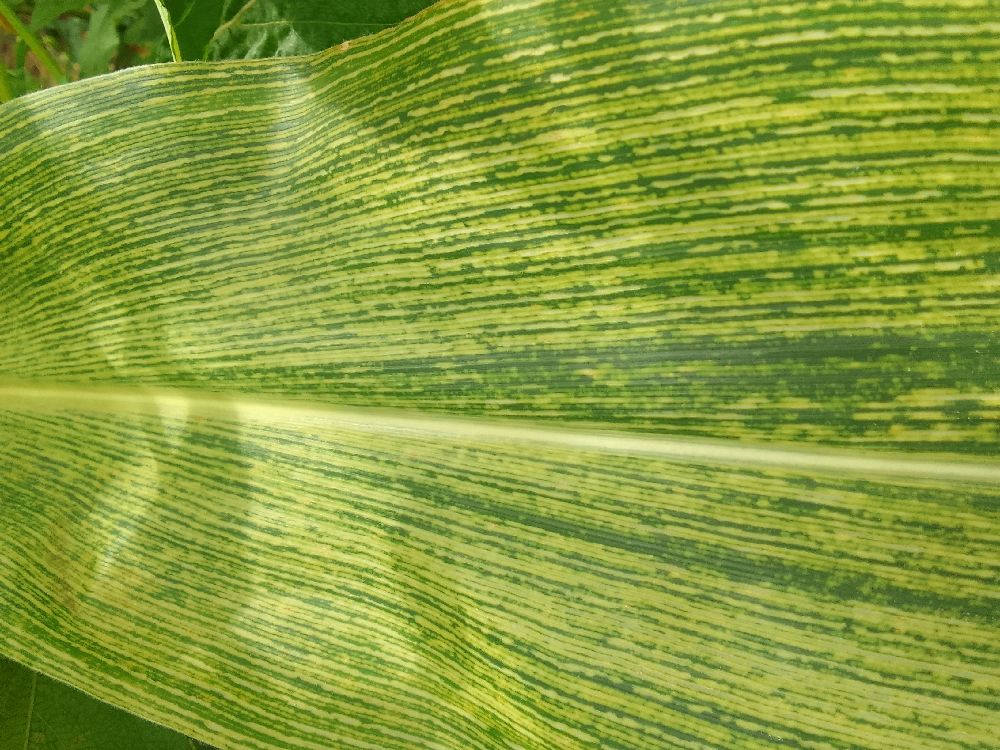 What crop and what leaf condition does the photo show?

maize, maize streak virus
